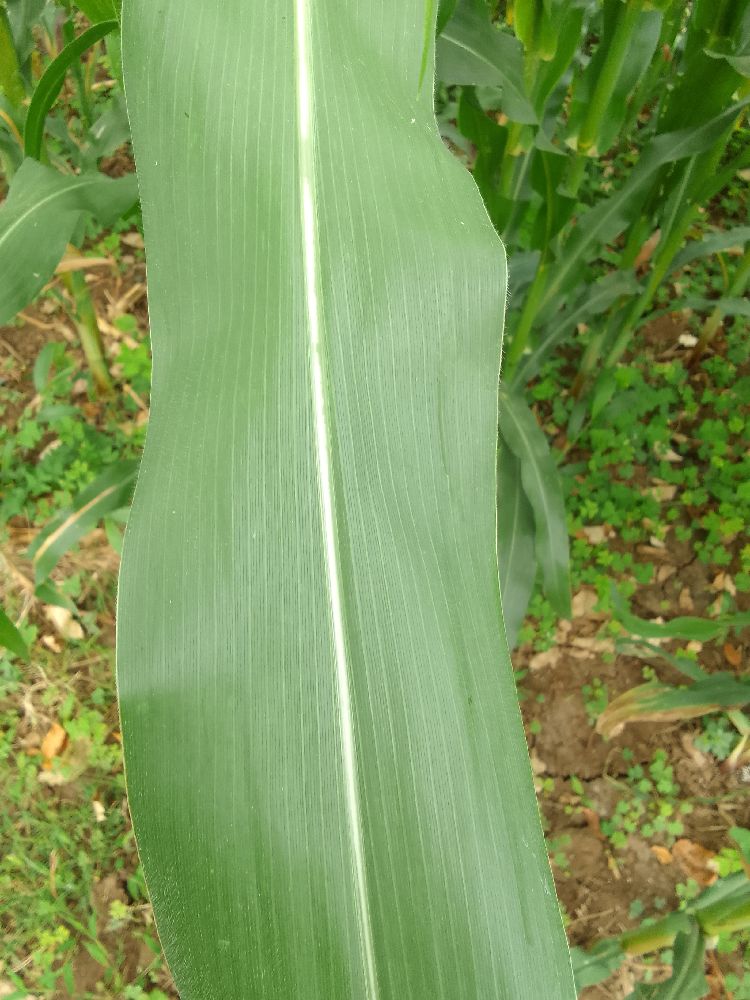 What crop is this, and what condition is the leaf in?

maize, healthy
